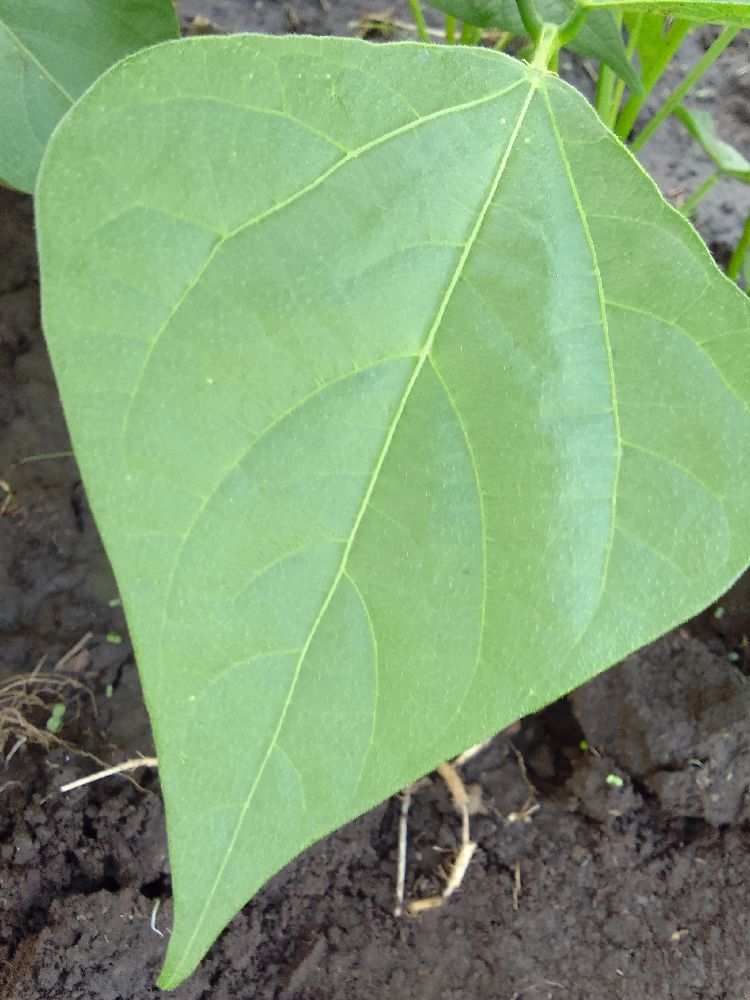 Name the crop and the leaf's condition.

common bean, healthy
